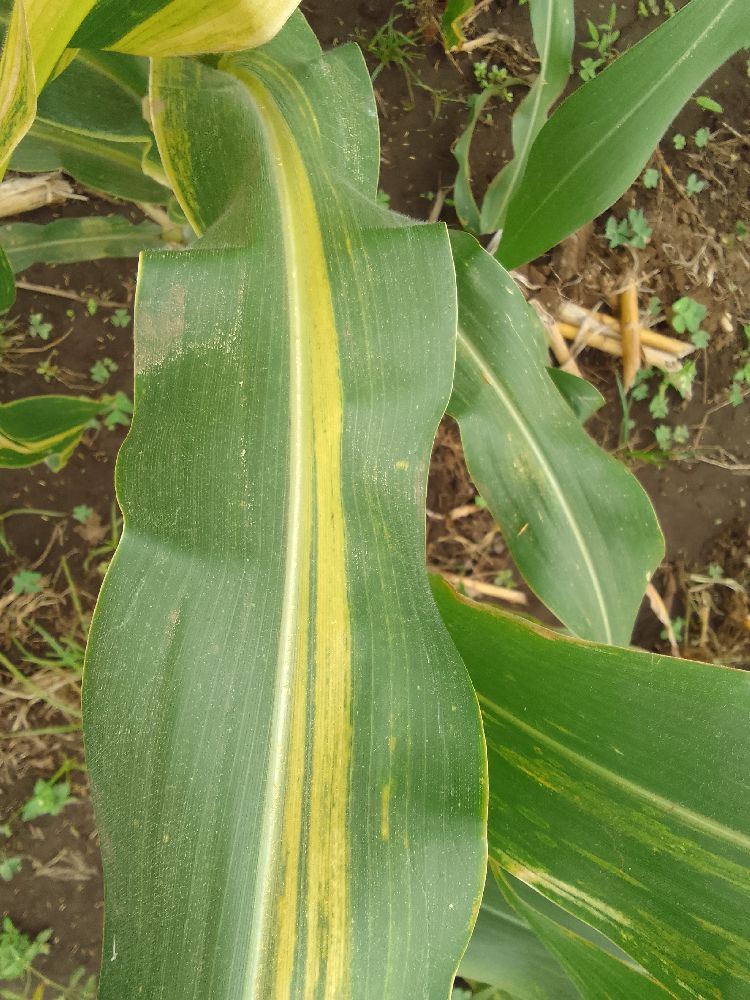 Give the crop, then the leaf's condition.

maize, maize lethal necrosis
